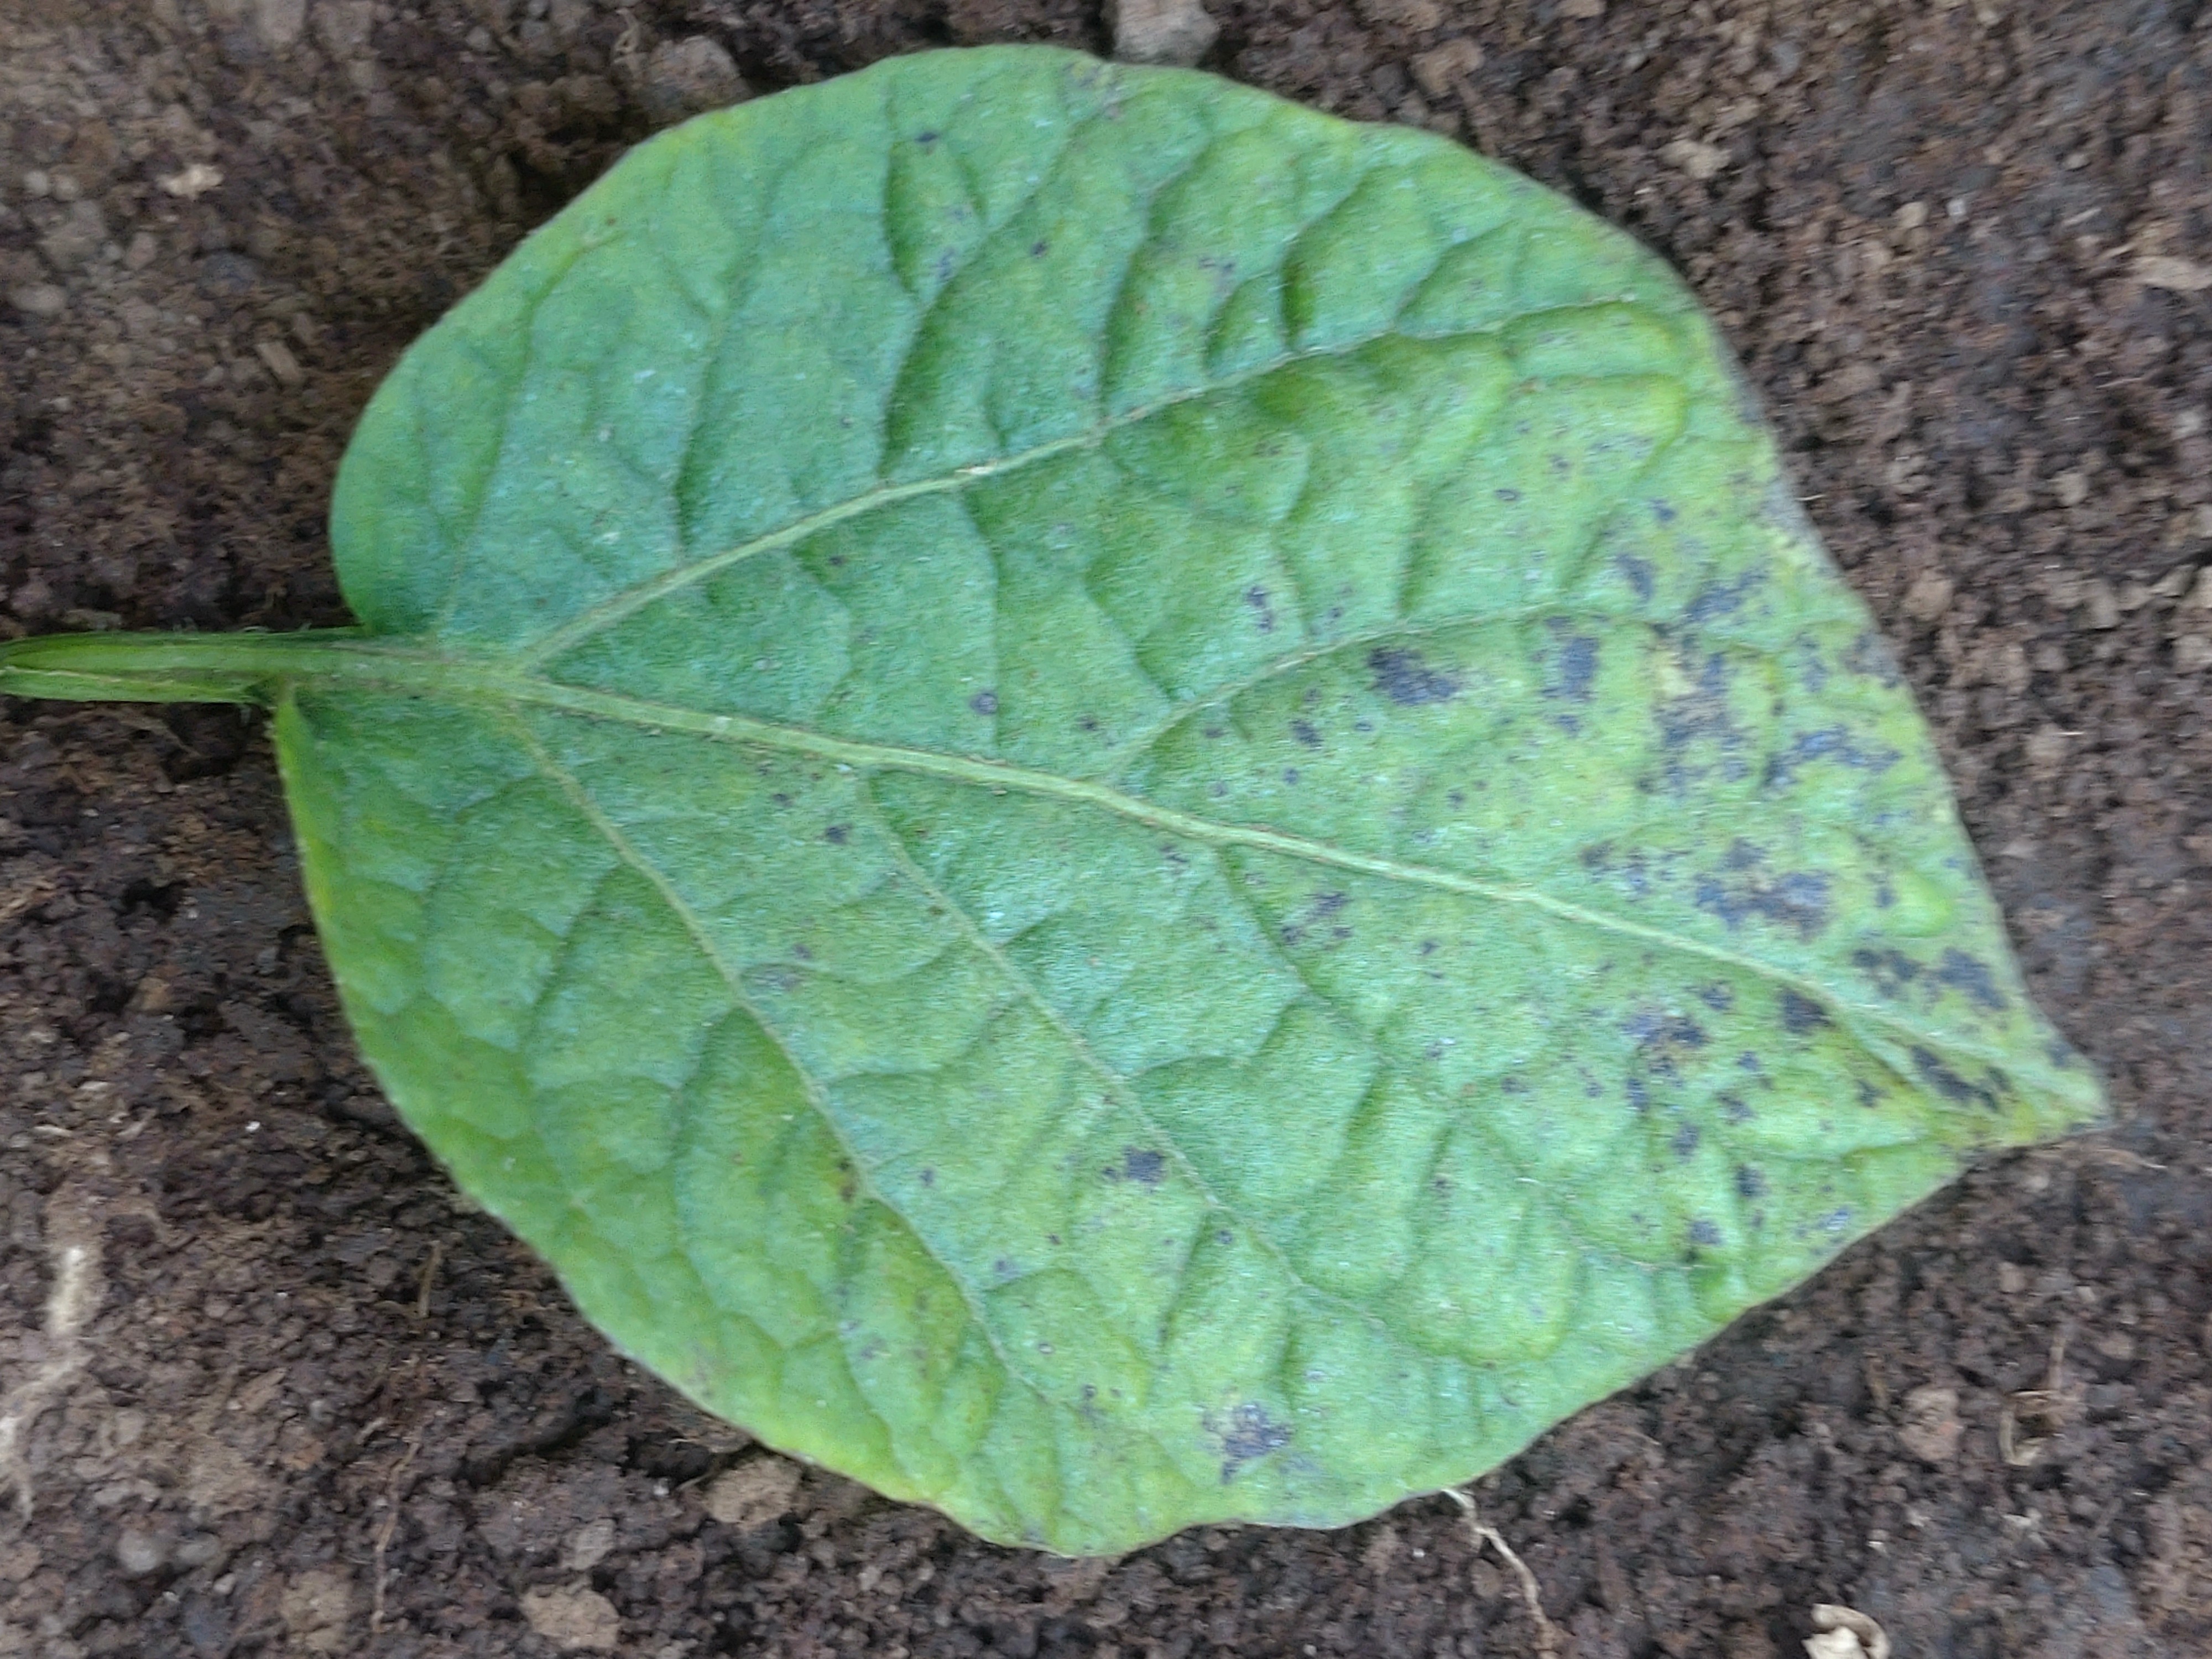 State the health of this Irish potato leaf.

late blight
